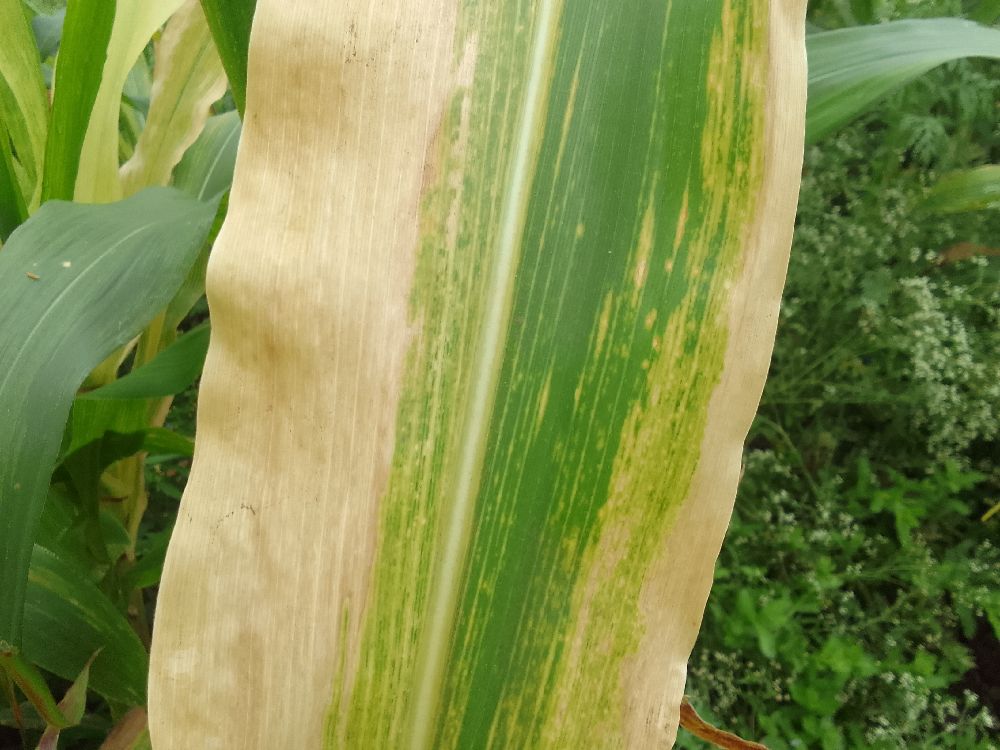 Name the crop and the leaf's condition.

maize, maize lethal necrosis
